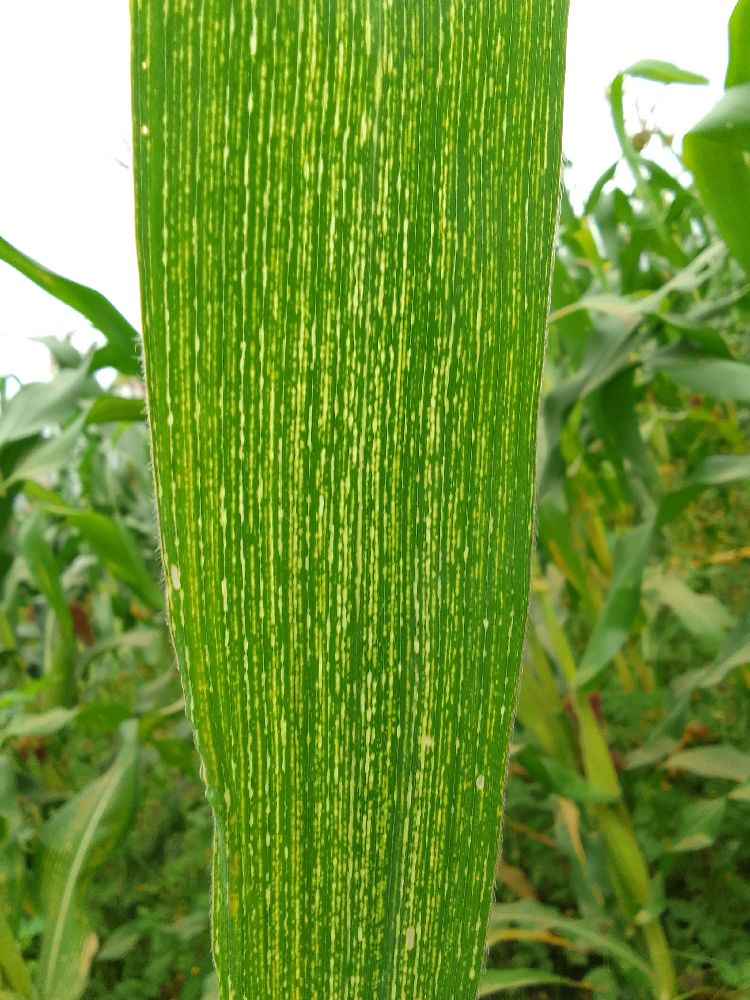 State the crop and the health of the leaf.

maize, maize streak virus
